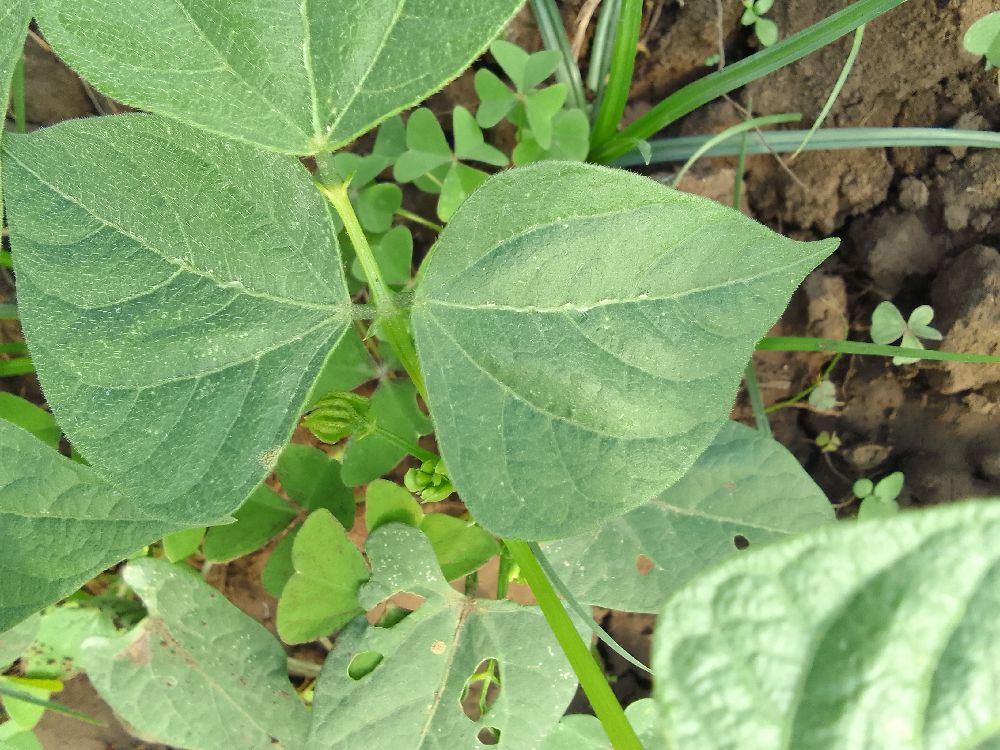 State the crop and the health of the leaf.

common bean, healthy
